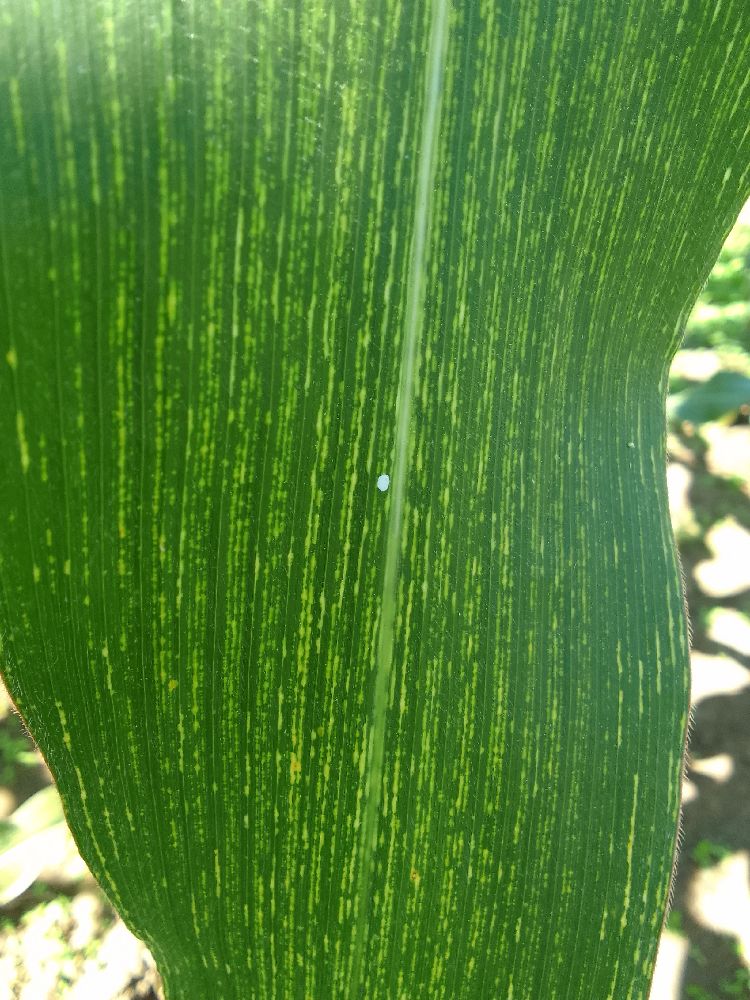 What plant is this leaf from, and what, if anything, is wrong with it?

maize, maize streak virus
